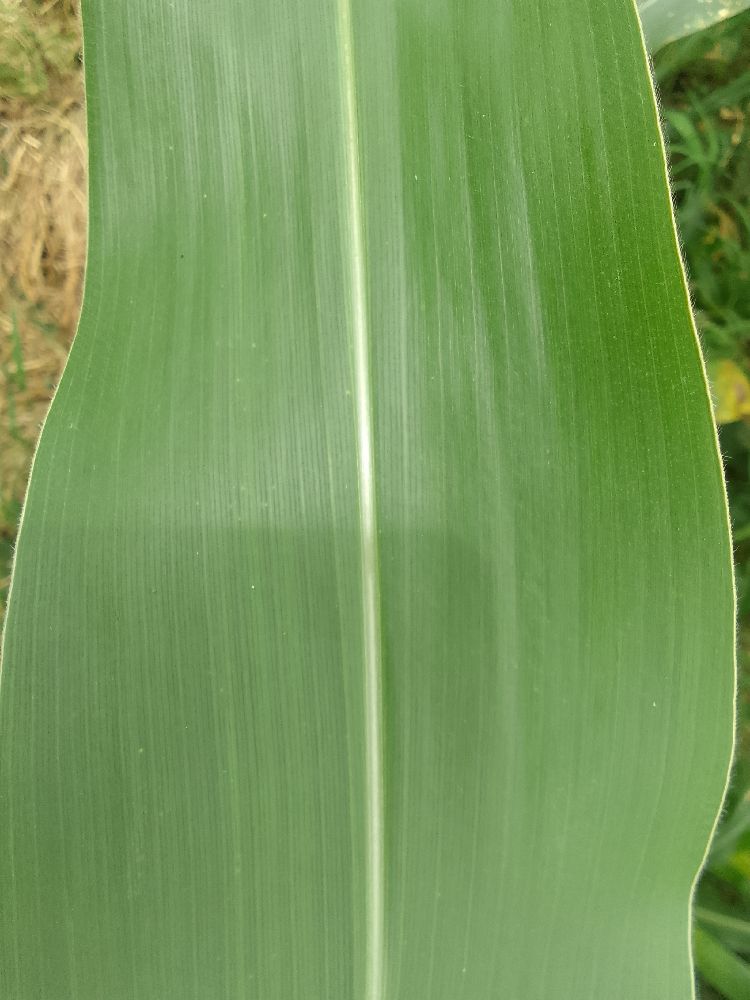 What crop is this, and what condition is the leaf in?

maize, healthy
